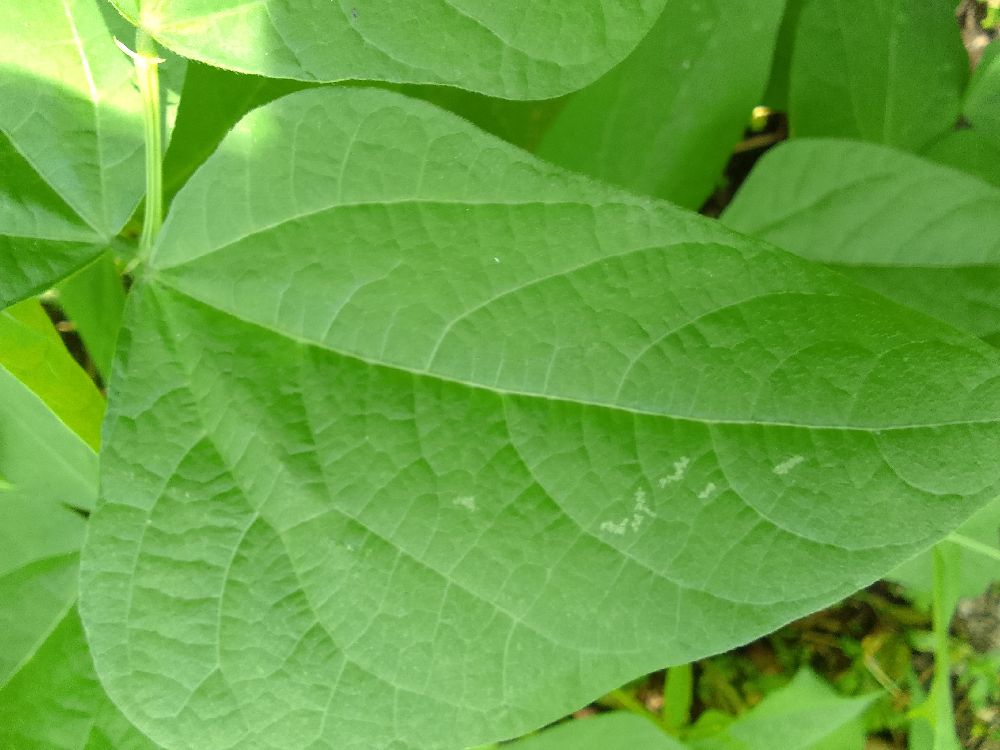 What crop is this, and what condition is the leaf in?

common bean, healthy
